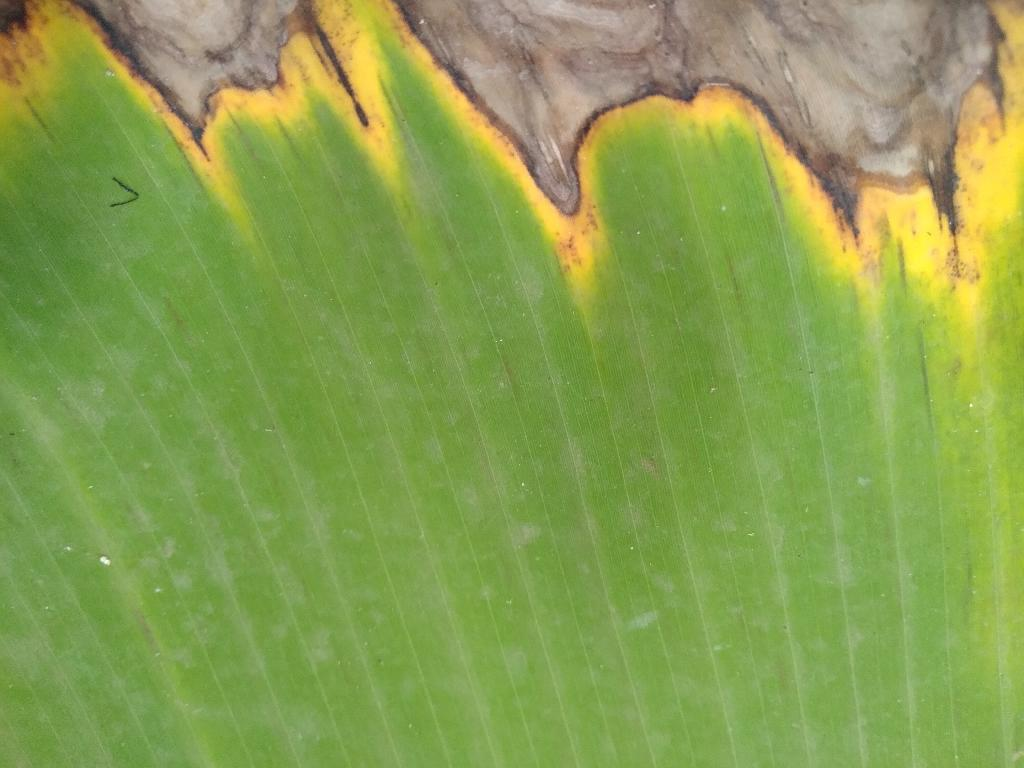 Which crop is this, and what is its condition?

banana, black sigatoka
